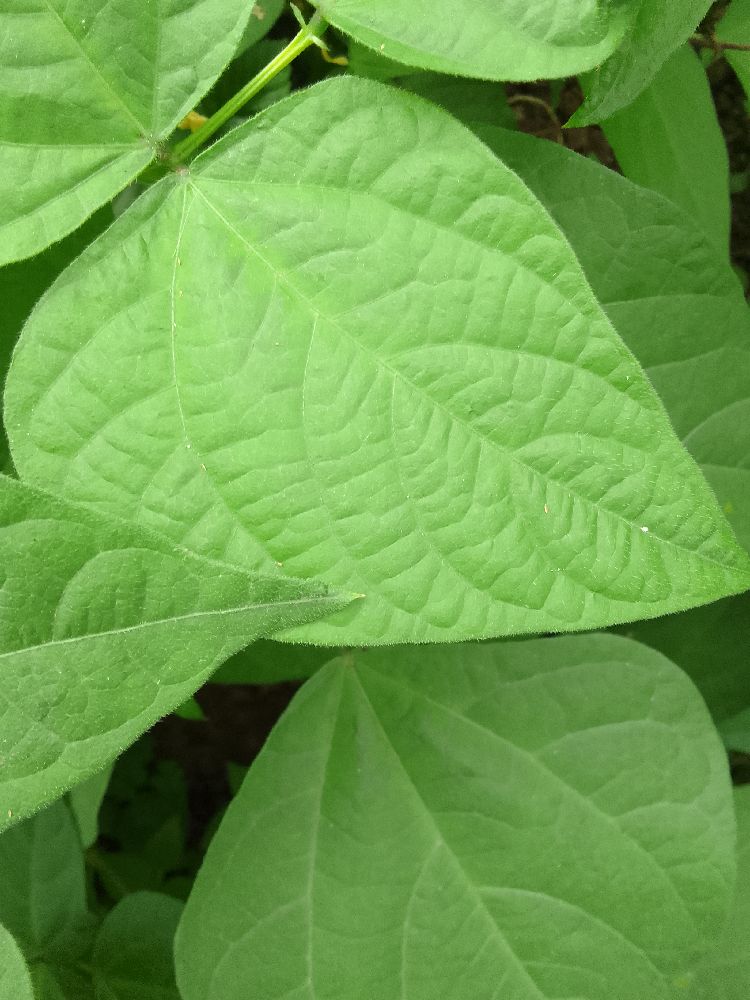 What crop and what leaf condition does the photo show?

common bean, healthy
